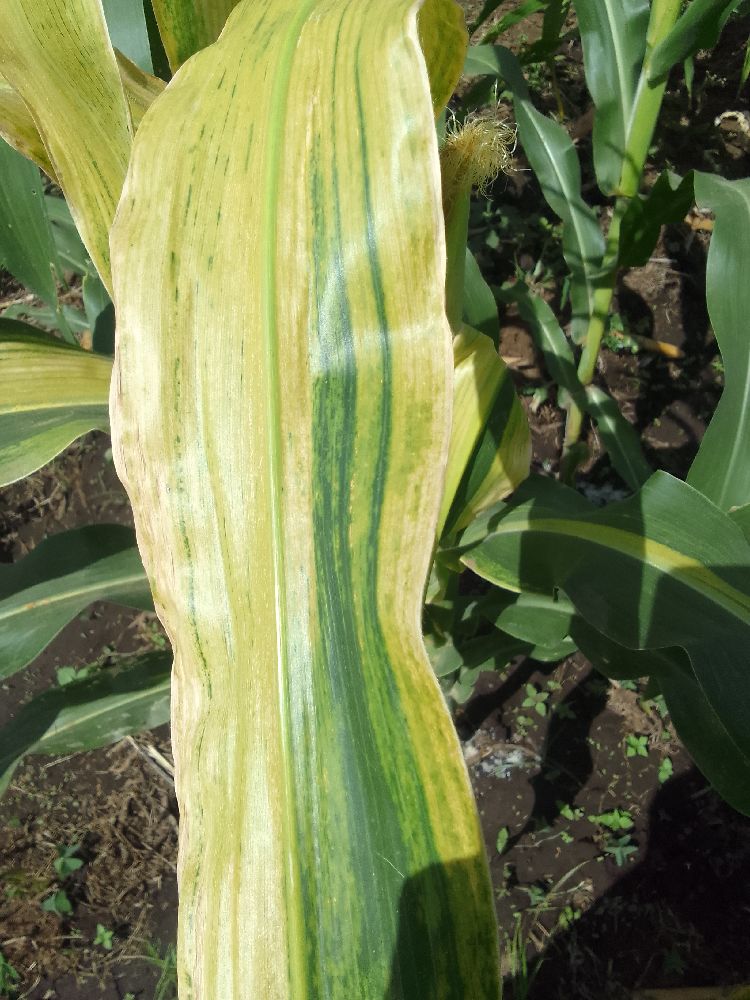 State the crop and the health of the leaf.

maize, maize lethal necrosis
